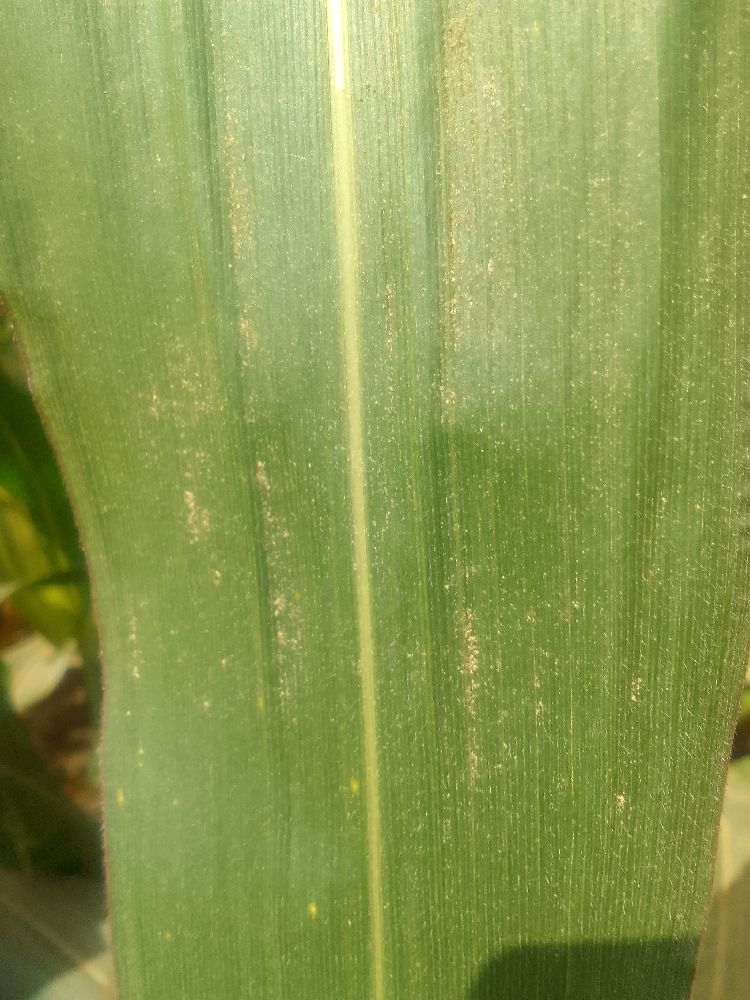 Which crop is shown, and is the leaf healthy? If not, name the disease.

maize, healthy
